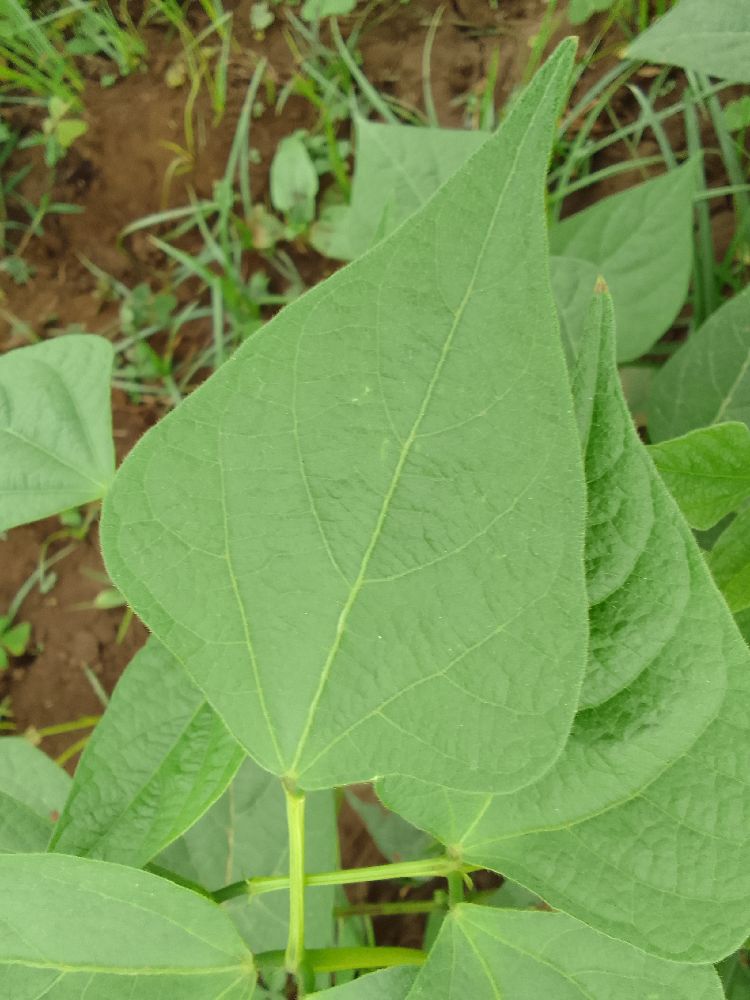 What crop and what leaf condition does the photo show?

common bean, healthy
